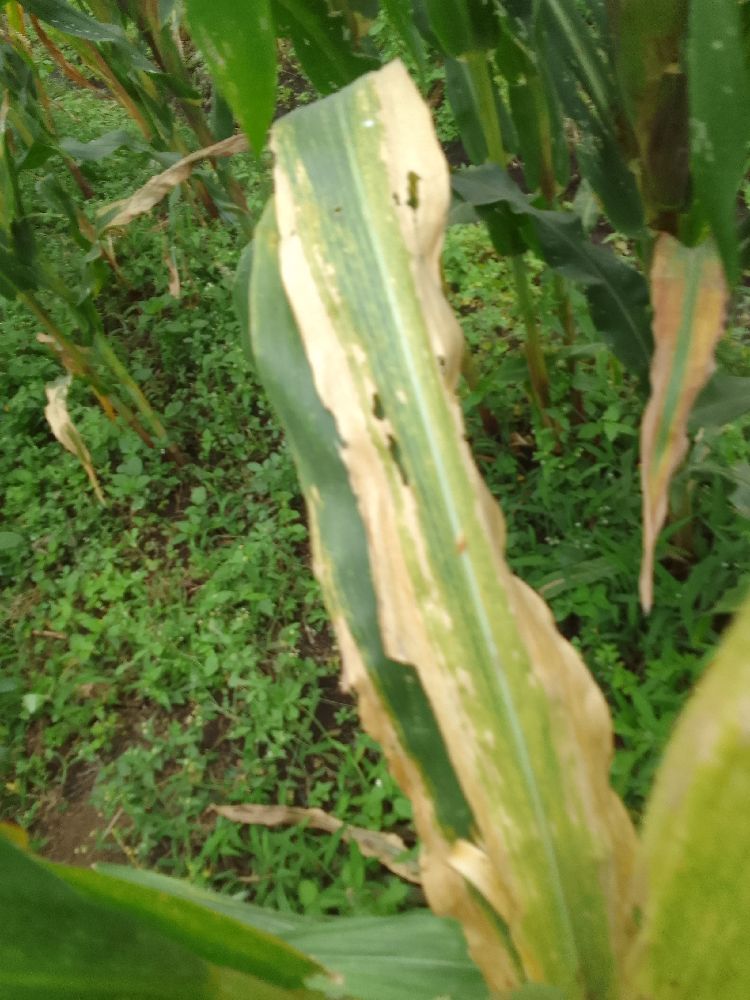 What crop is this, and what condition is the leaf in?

maize, maize lethal necrosis
